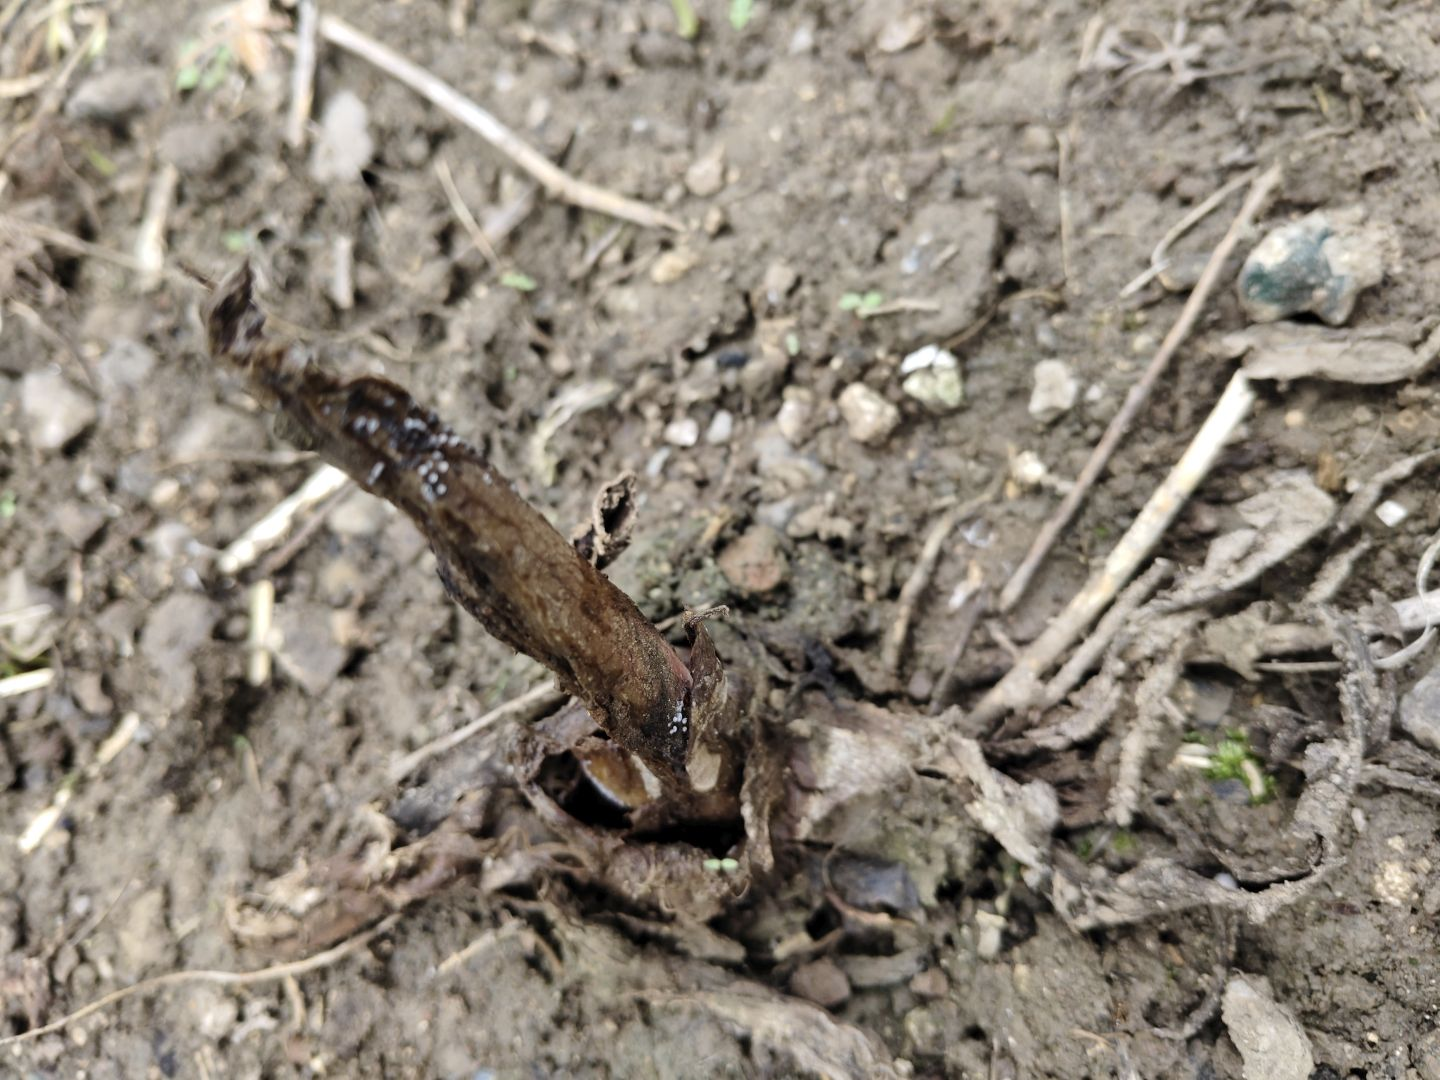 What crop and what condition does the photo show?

taro, root rot
